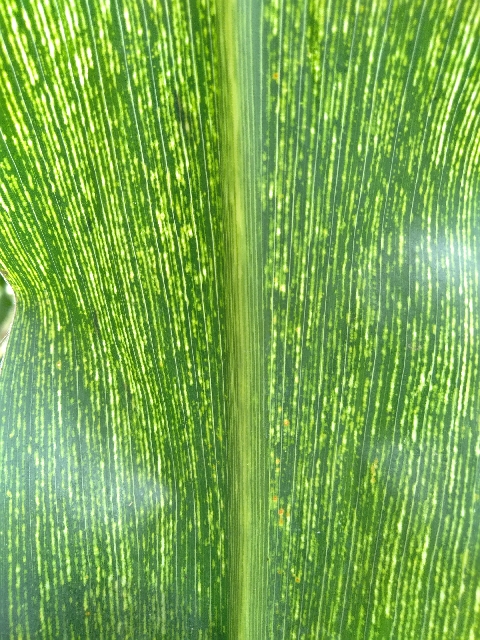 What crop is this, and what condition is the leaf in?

maize, maize streak virus
